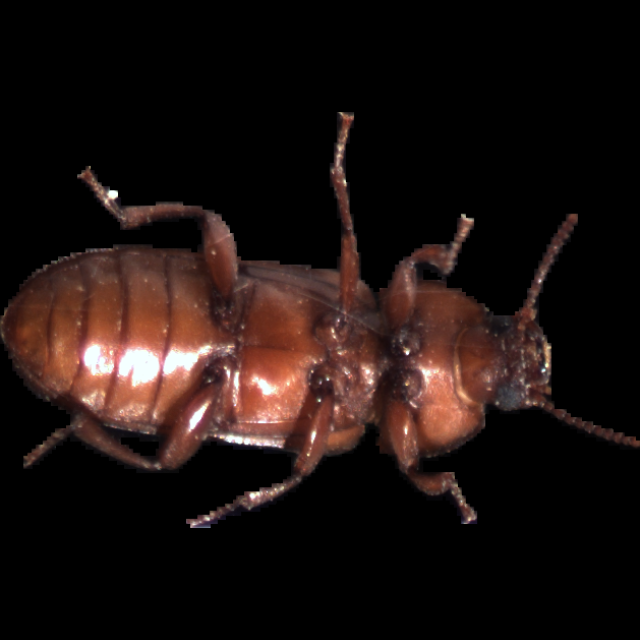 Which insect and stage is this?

mealworm beetle
